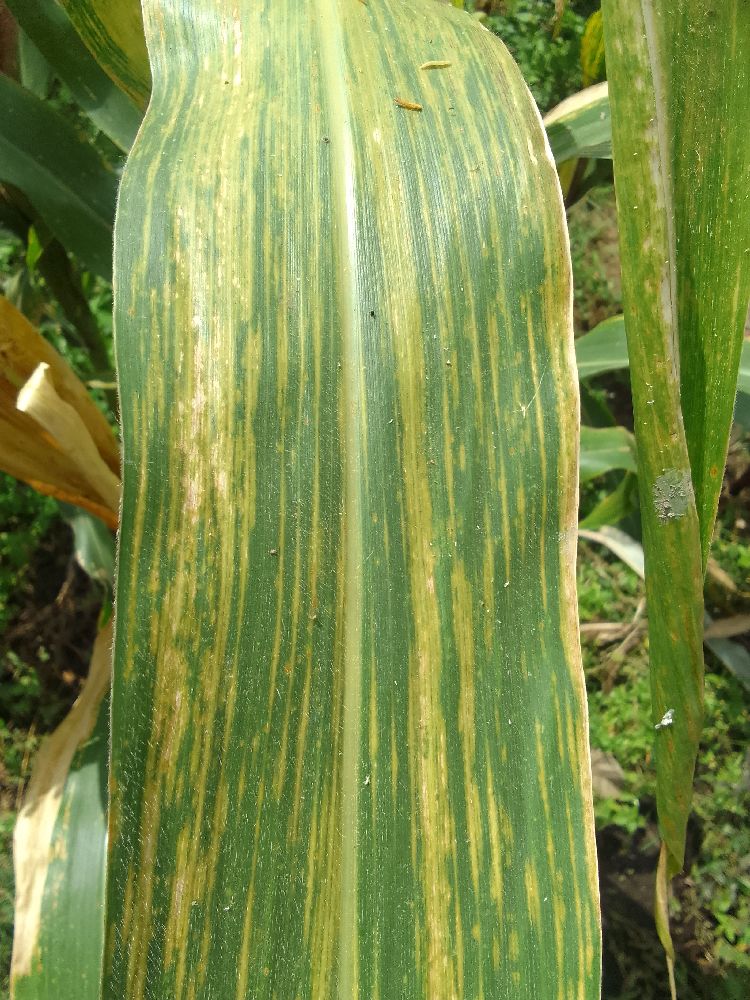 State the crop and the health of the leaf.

maize, maize lethal necrosis
